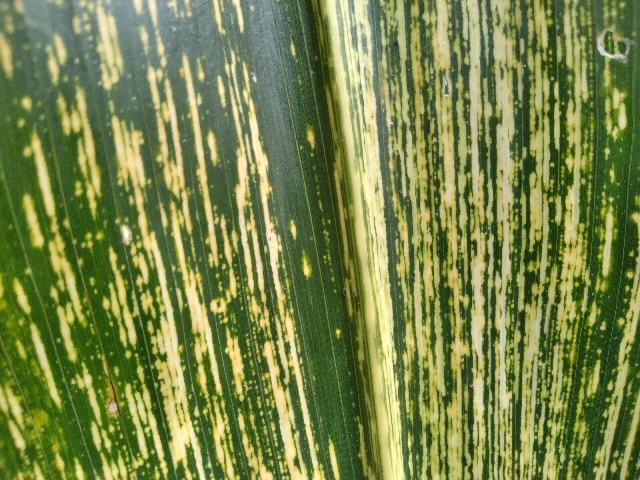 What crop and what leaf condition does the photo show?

maize, maize streak virus
